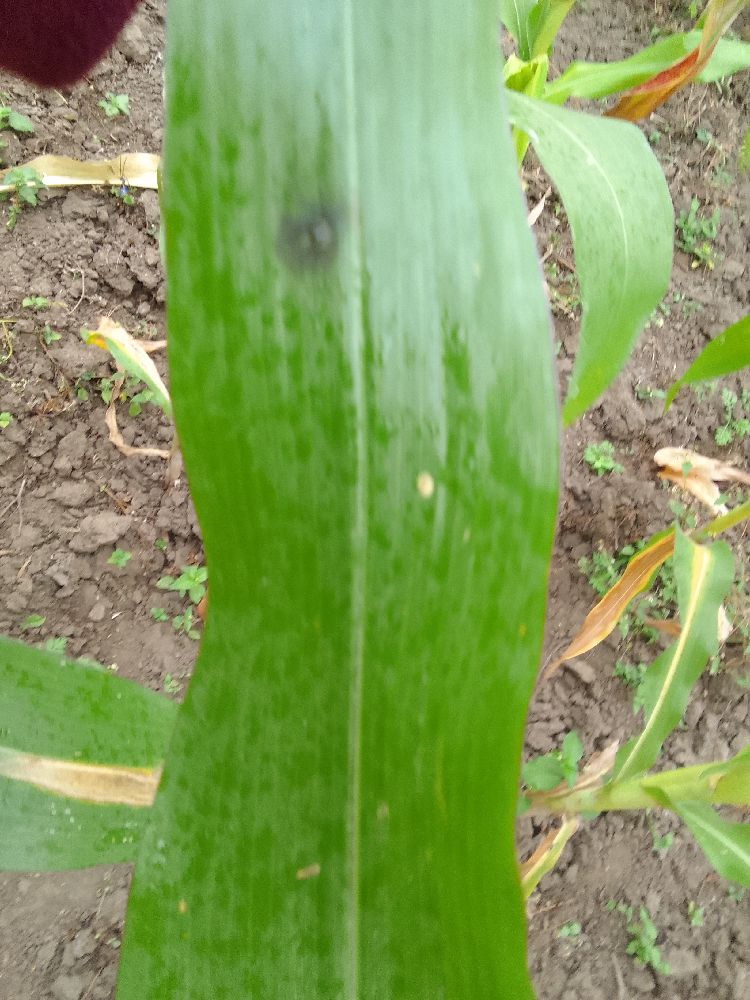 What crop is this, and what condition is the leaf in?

maize, healthy
